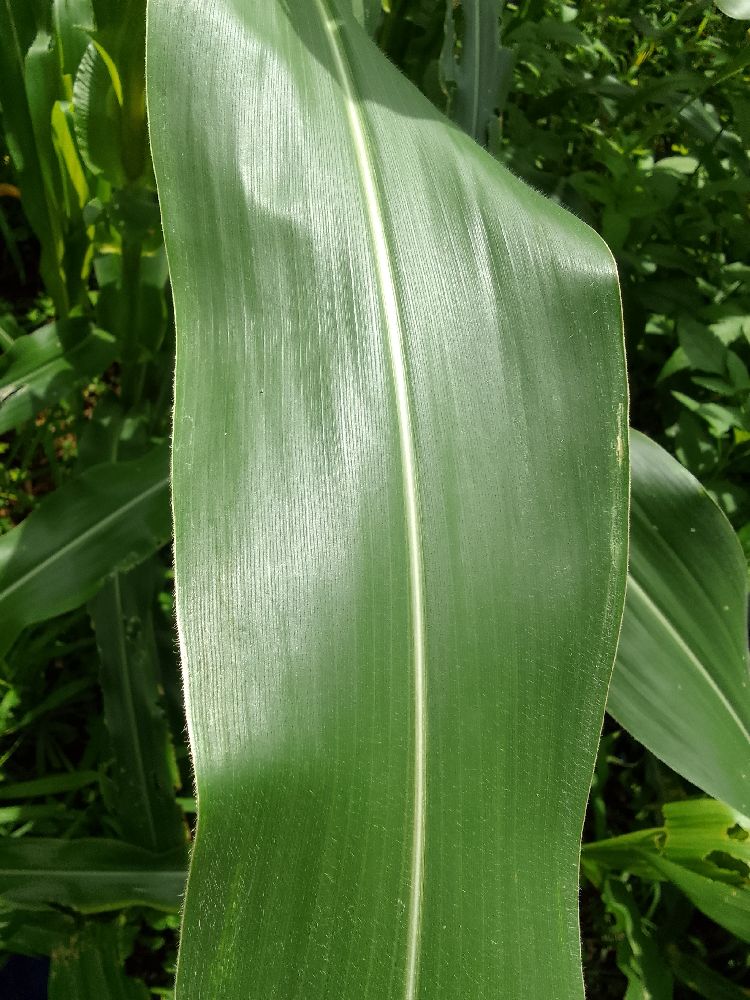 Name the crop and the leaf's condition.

maize, healthy
